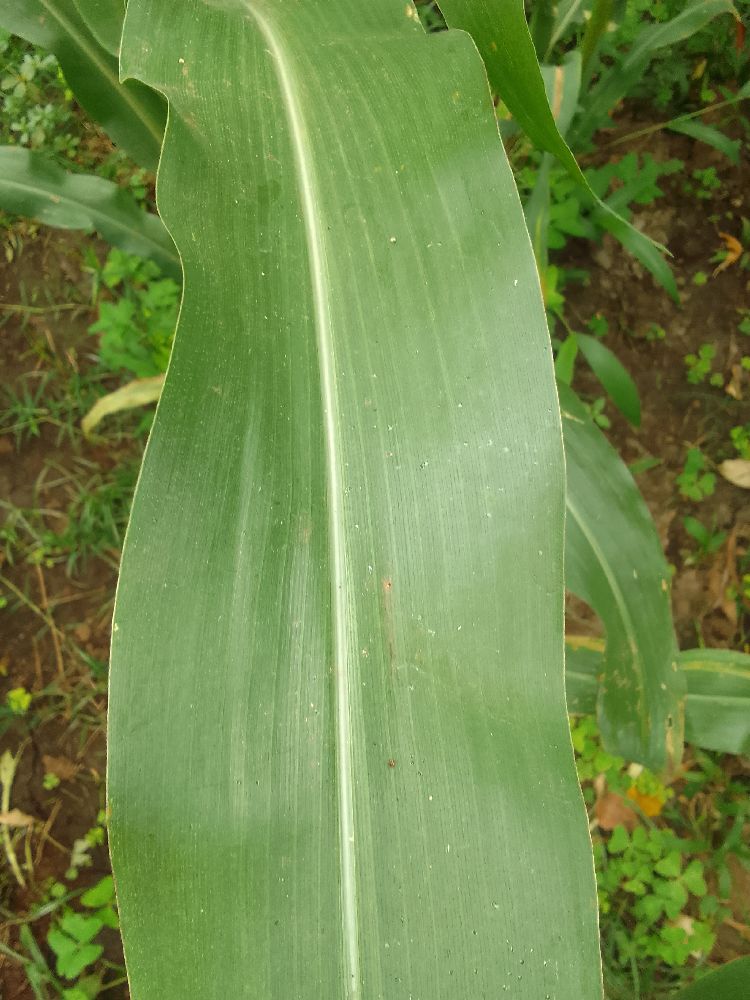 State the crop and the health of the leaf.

maize, healthy
